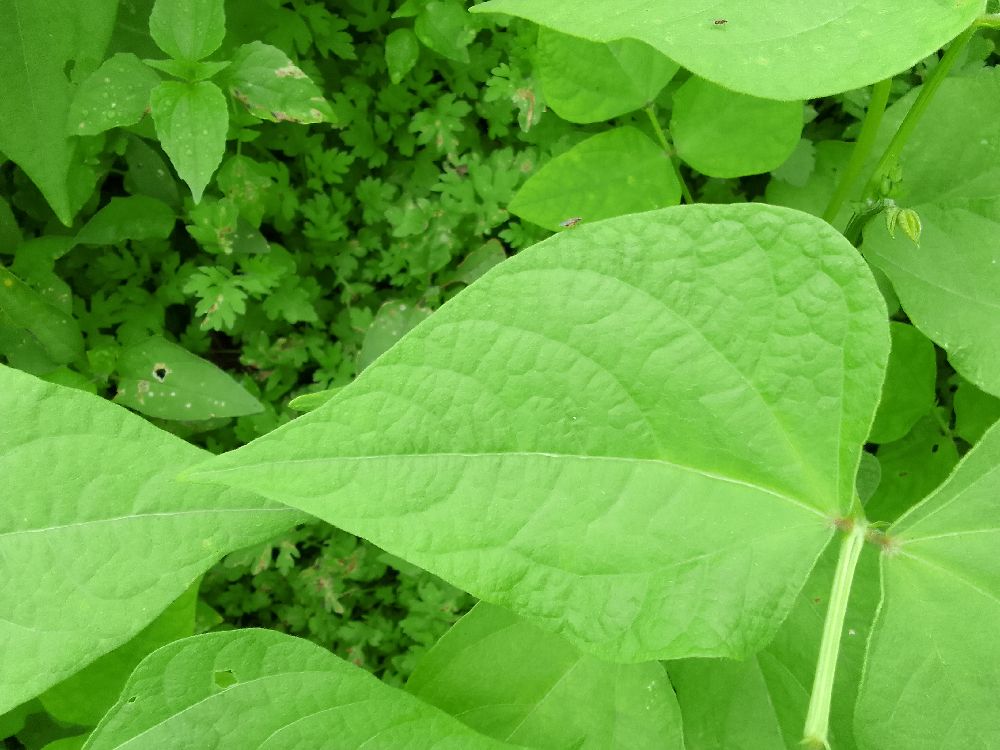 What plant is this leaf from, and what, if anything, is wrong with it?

common bean, healthy
